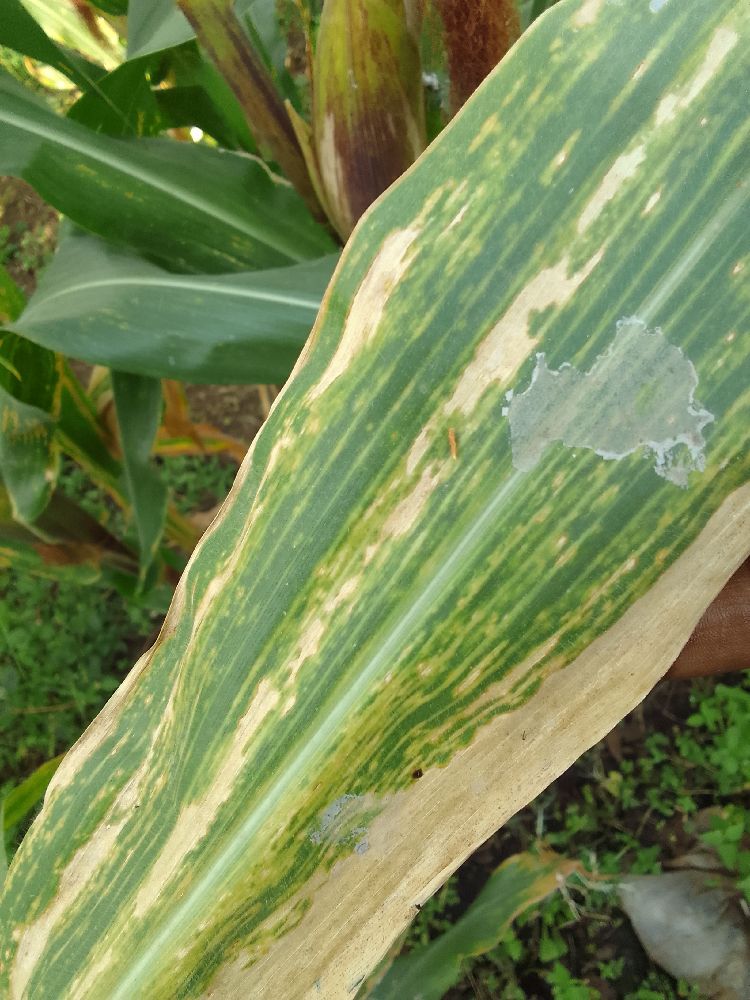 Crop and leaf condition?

maize, maize lethal necrosis
